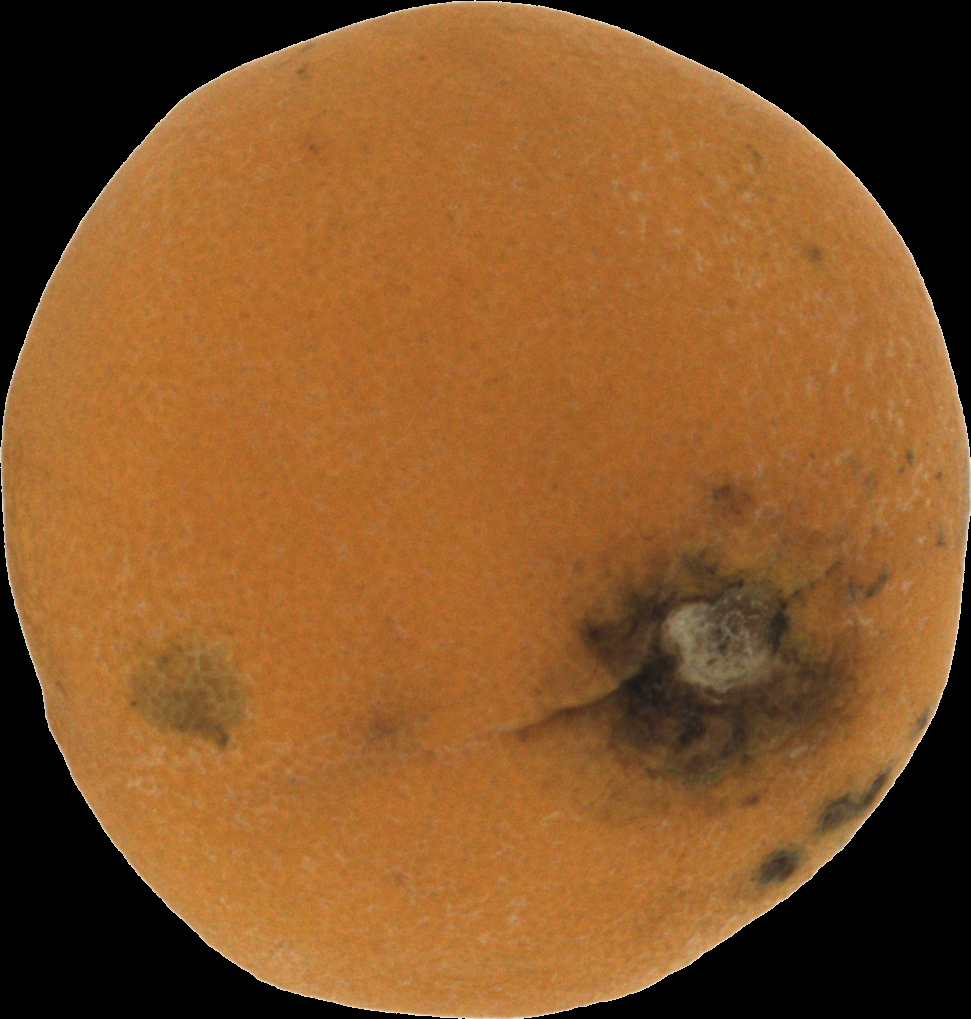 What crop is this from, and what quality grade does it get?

orange, bad
